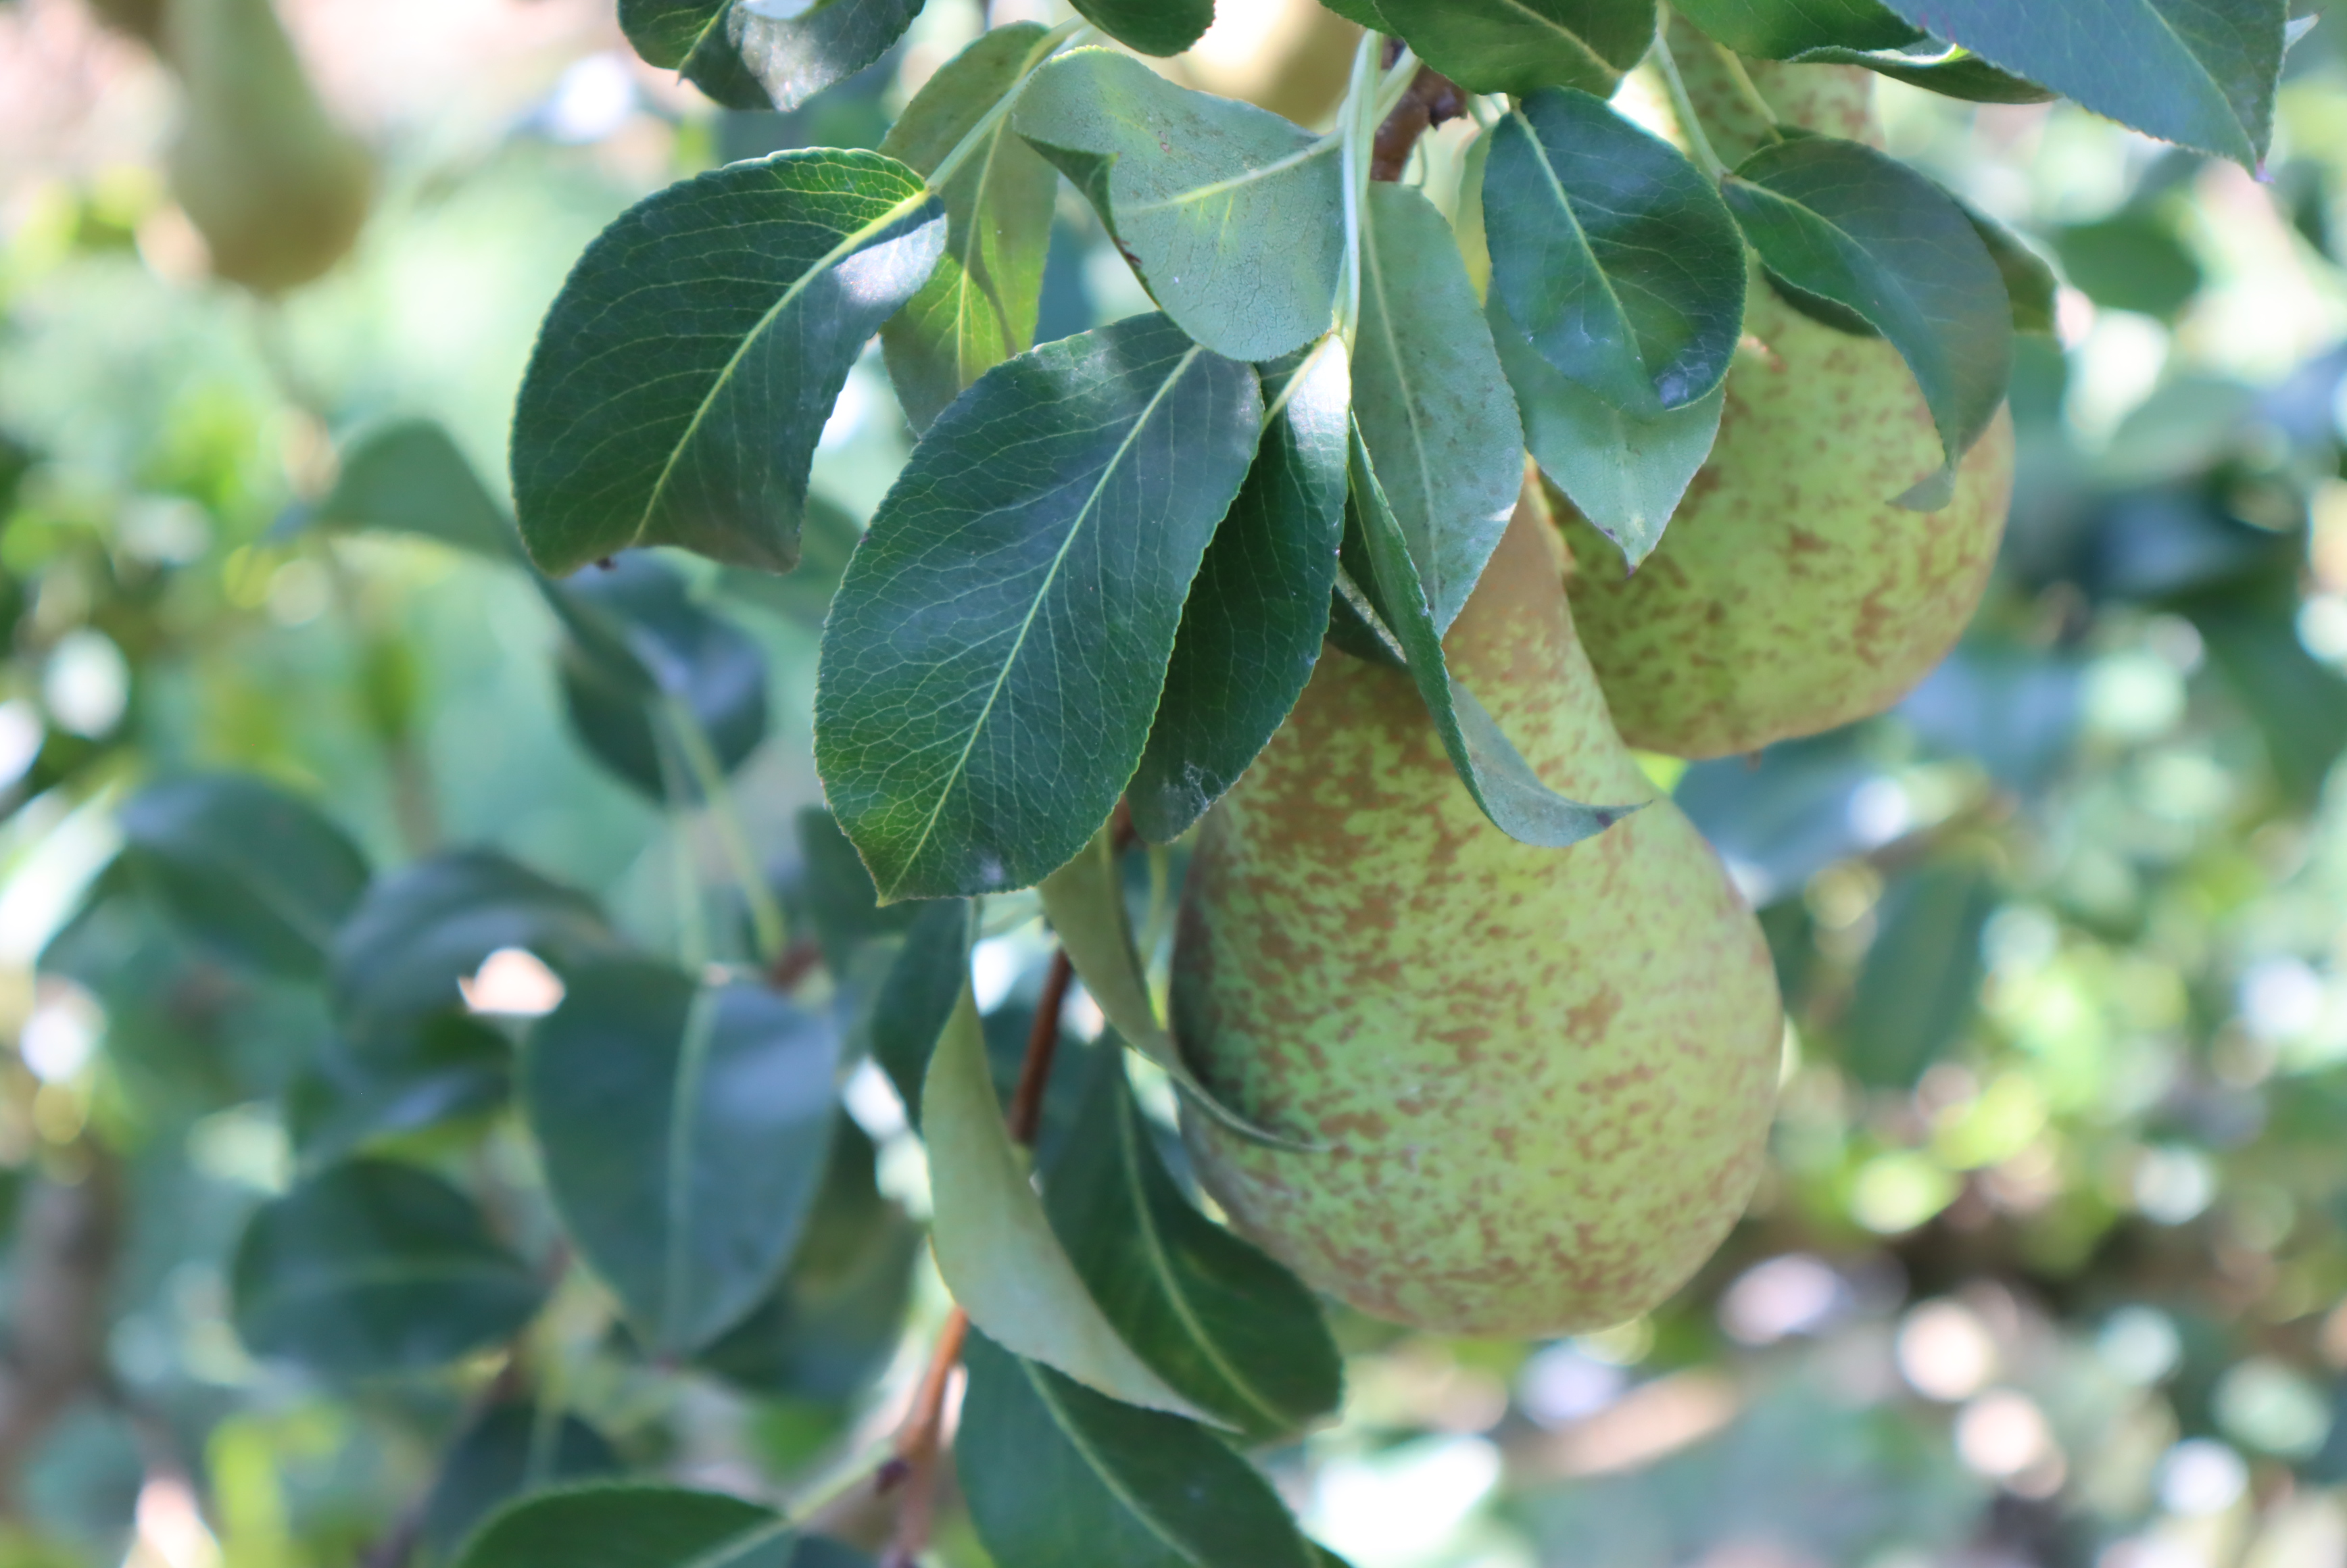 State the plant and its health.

pear, chemical damage
